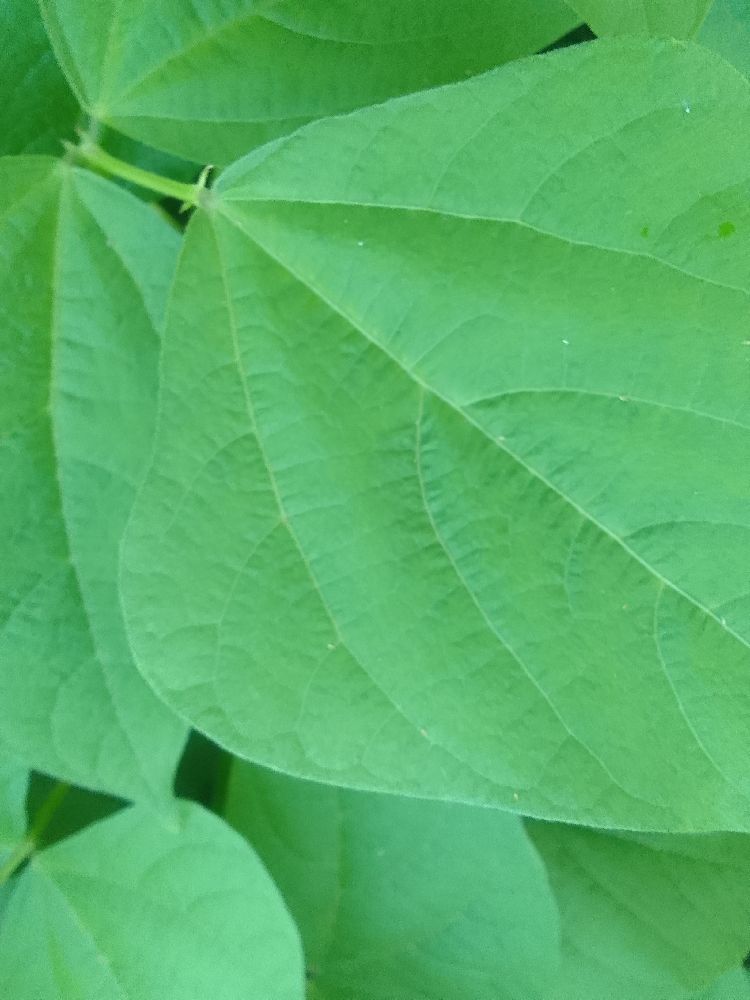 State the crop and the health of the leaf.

common bean, healthy
